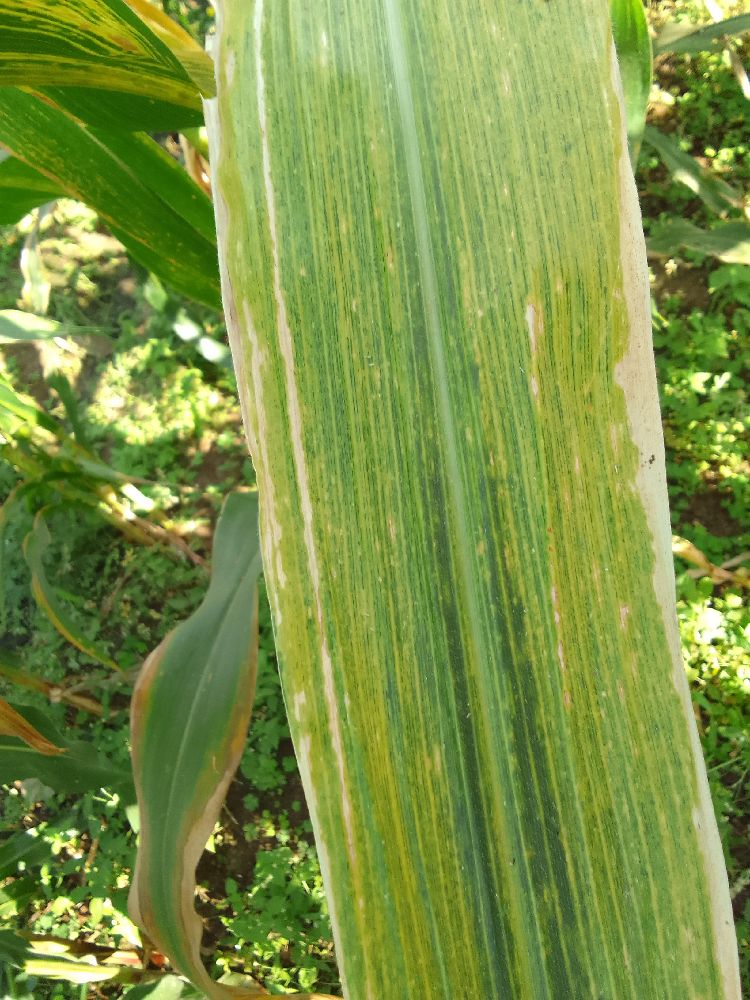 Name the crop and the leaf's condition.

maize, maize lethal necrosis
